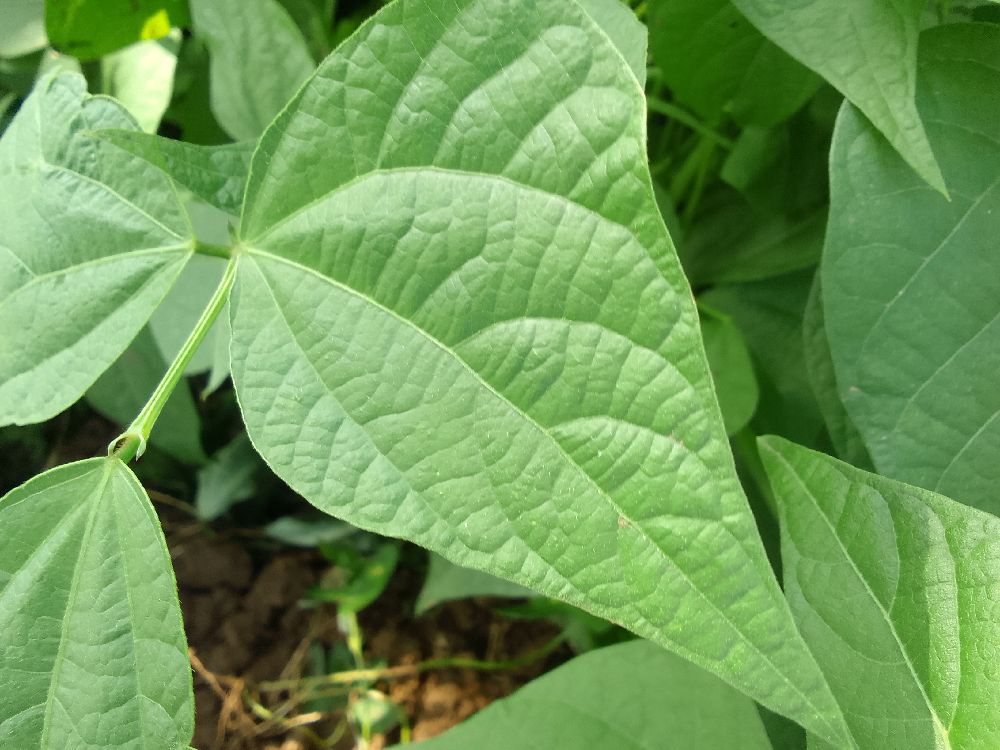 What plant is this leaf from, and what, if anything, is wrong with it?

common bean, healthy
